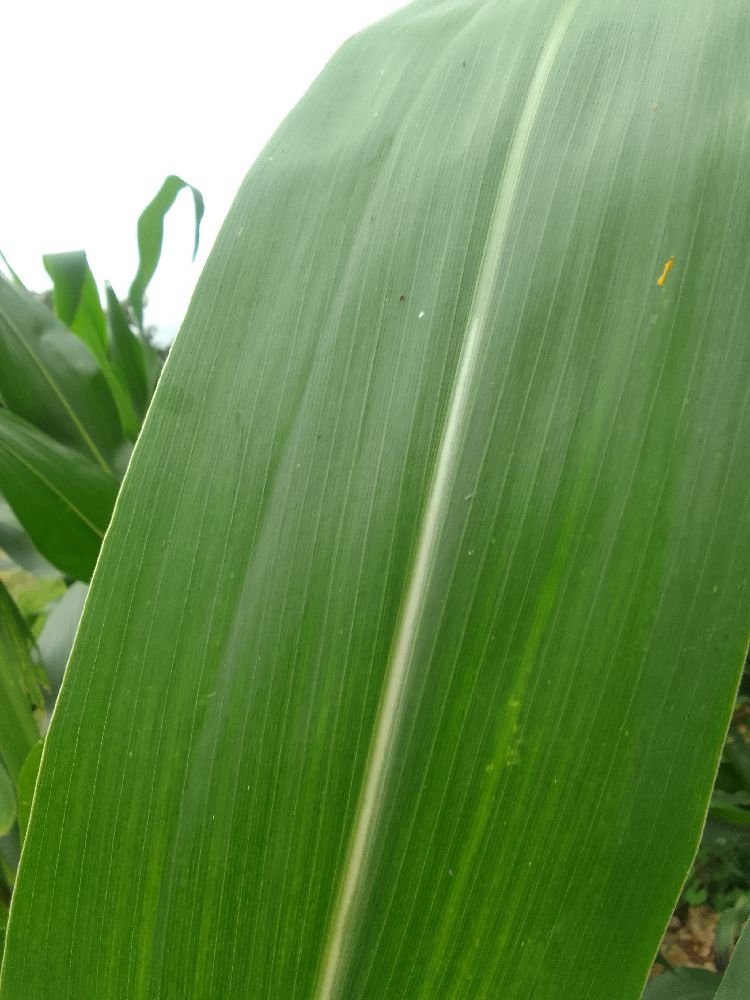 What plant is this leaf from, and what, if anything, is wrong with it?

maize, healthy
